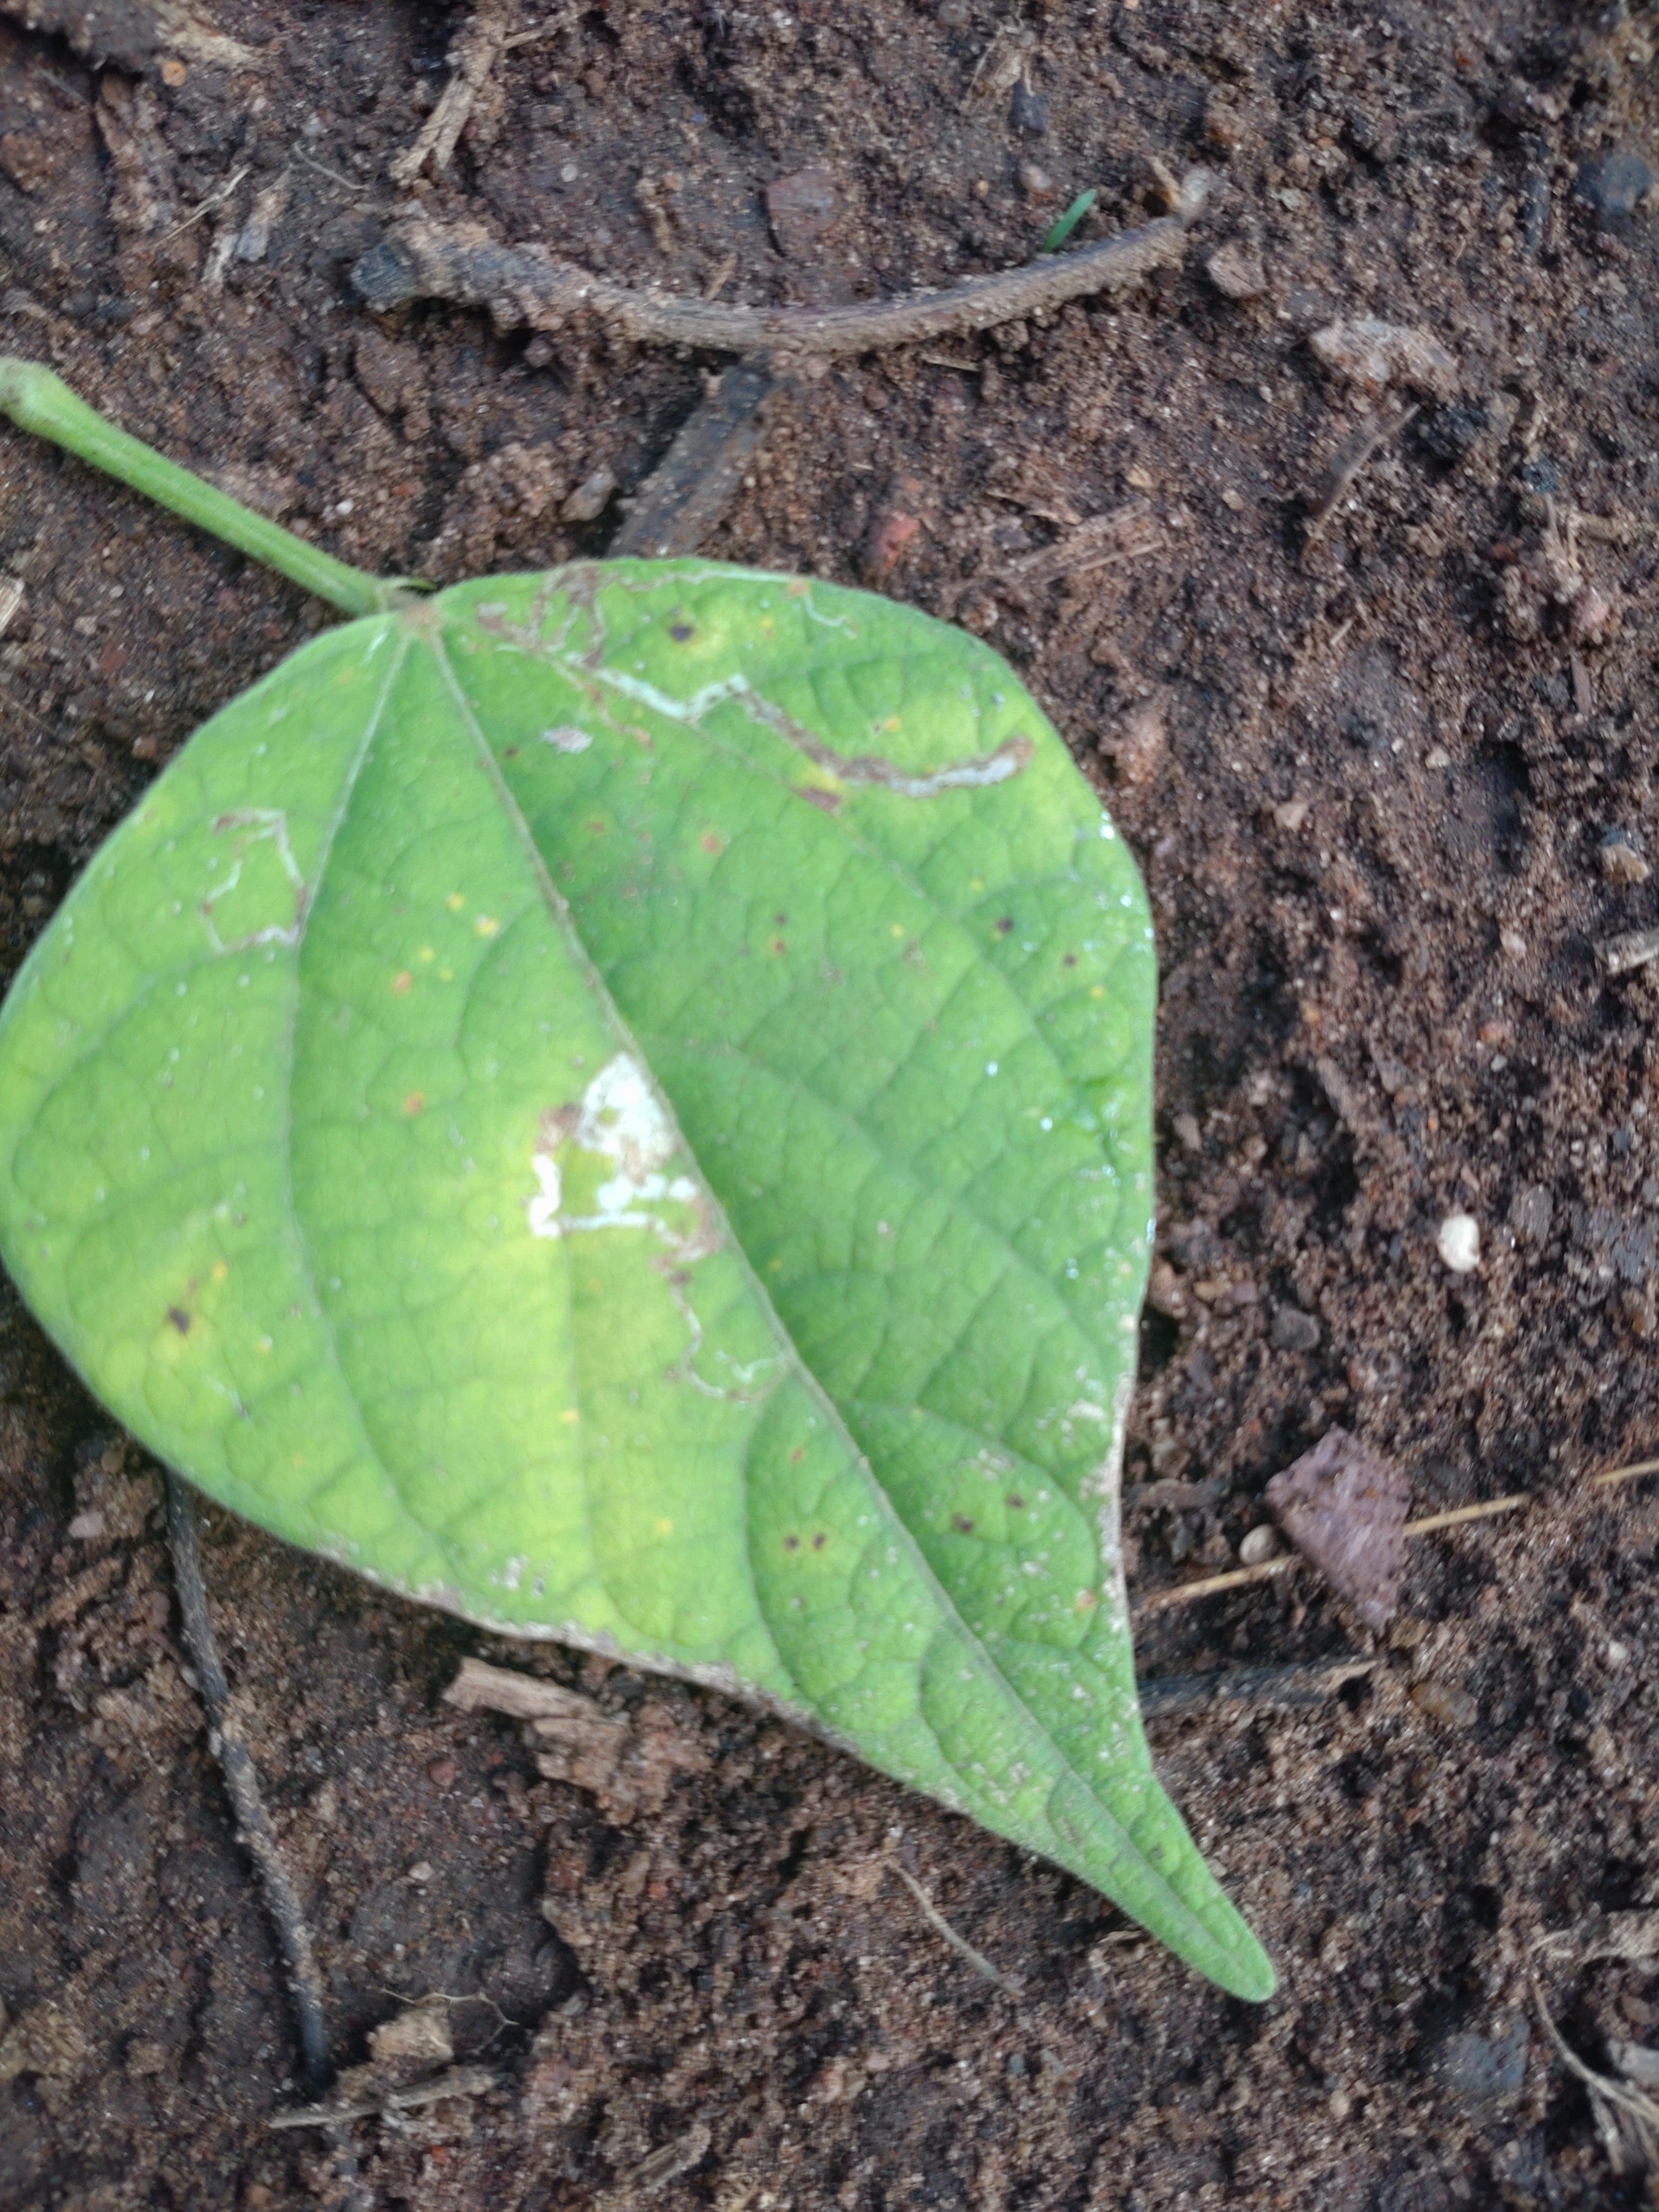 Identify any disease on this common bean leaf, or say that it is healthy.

rust
